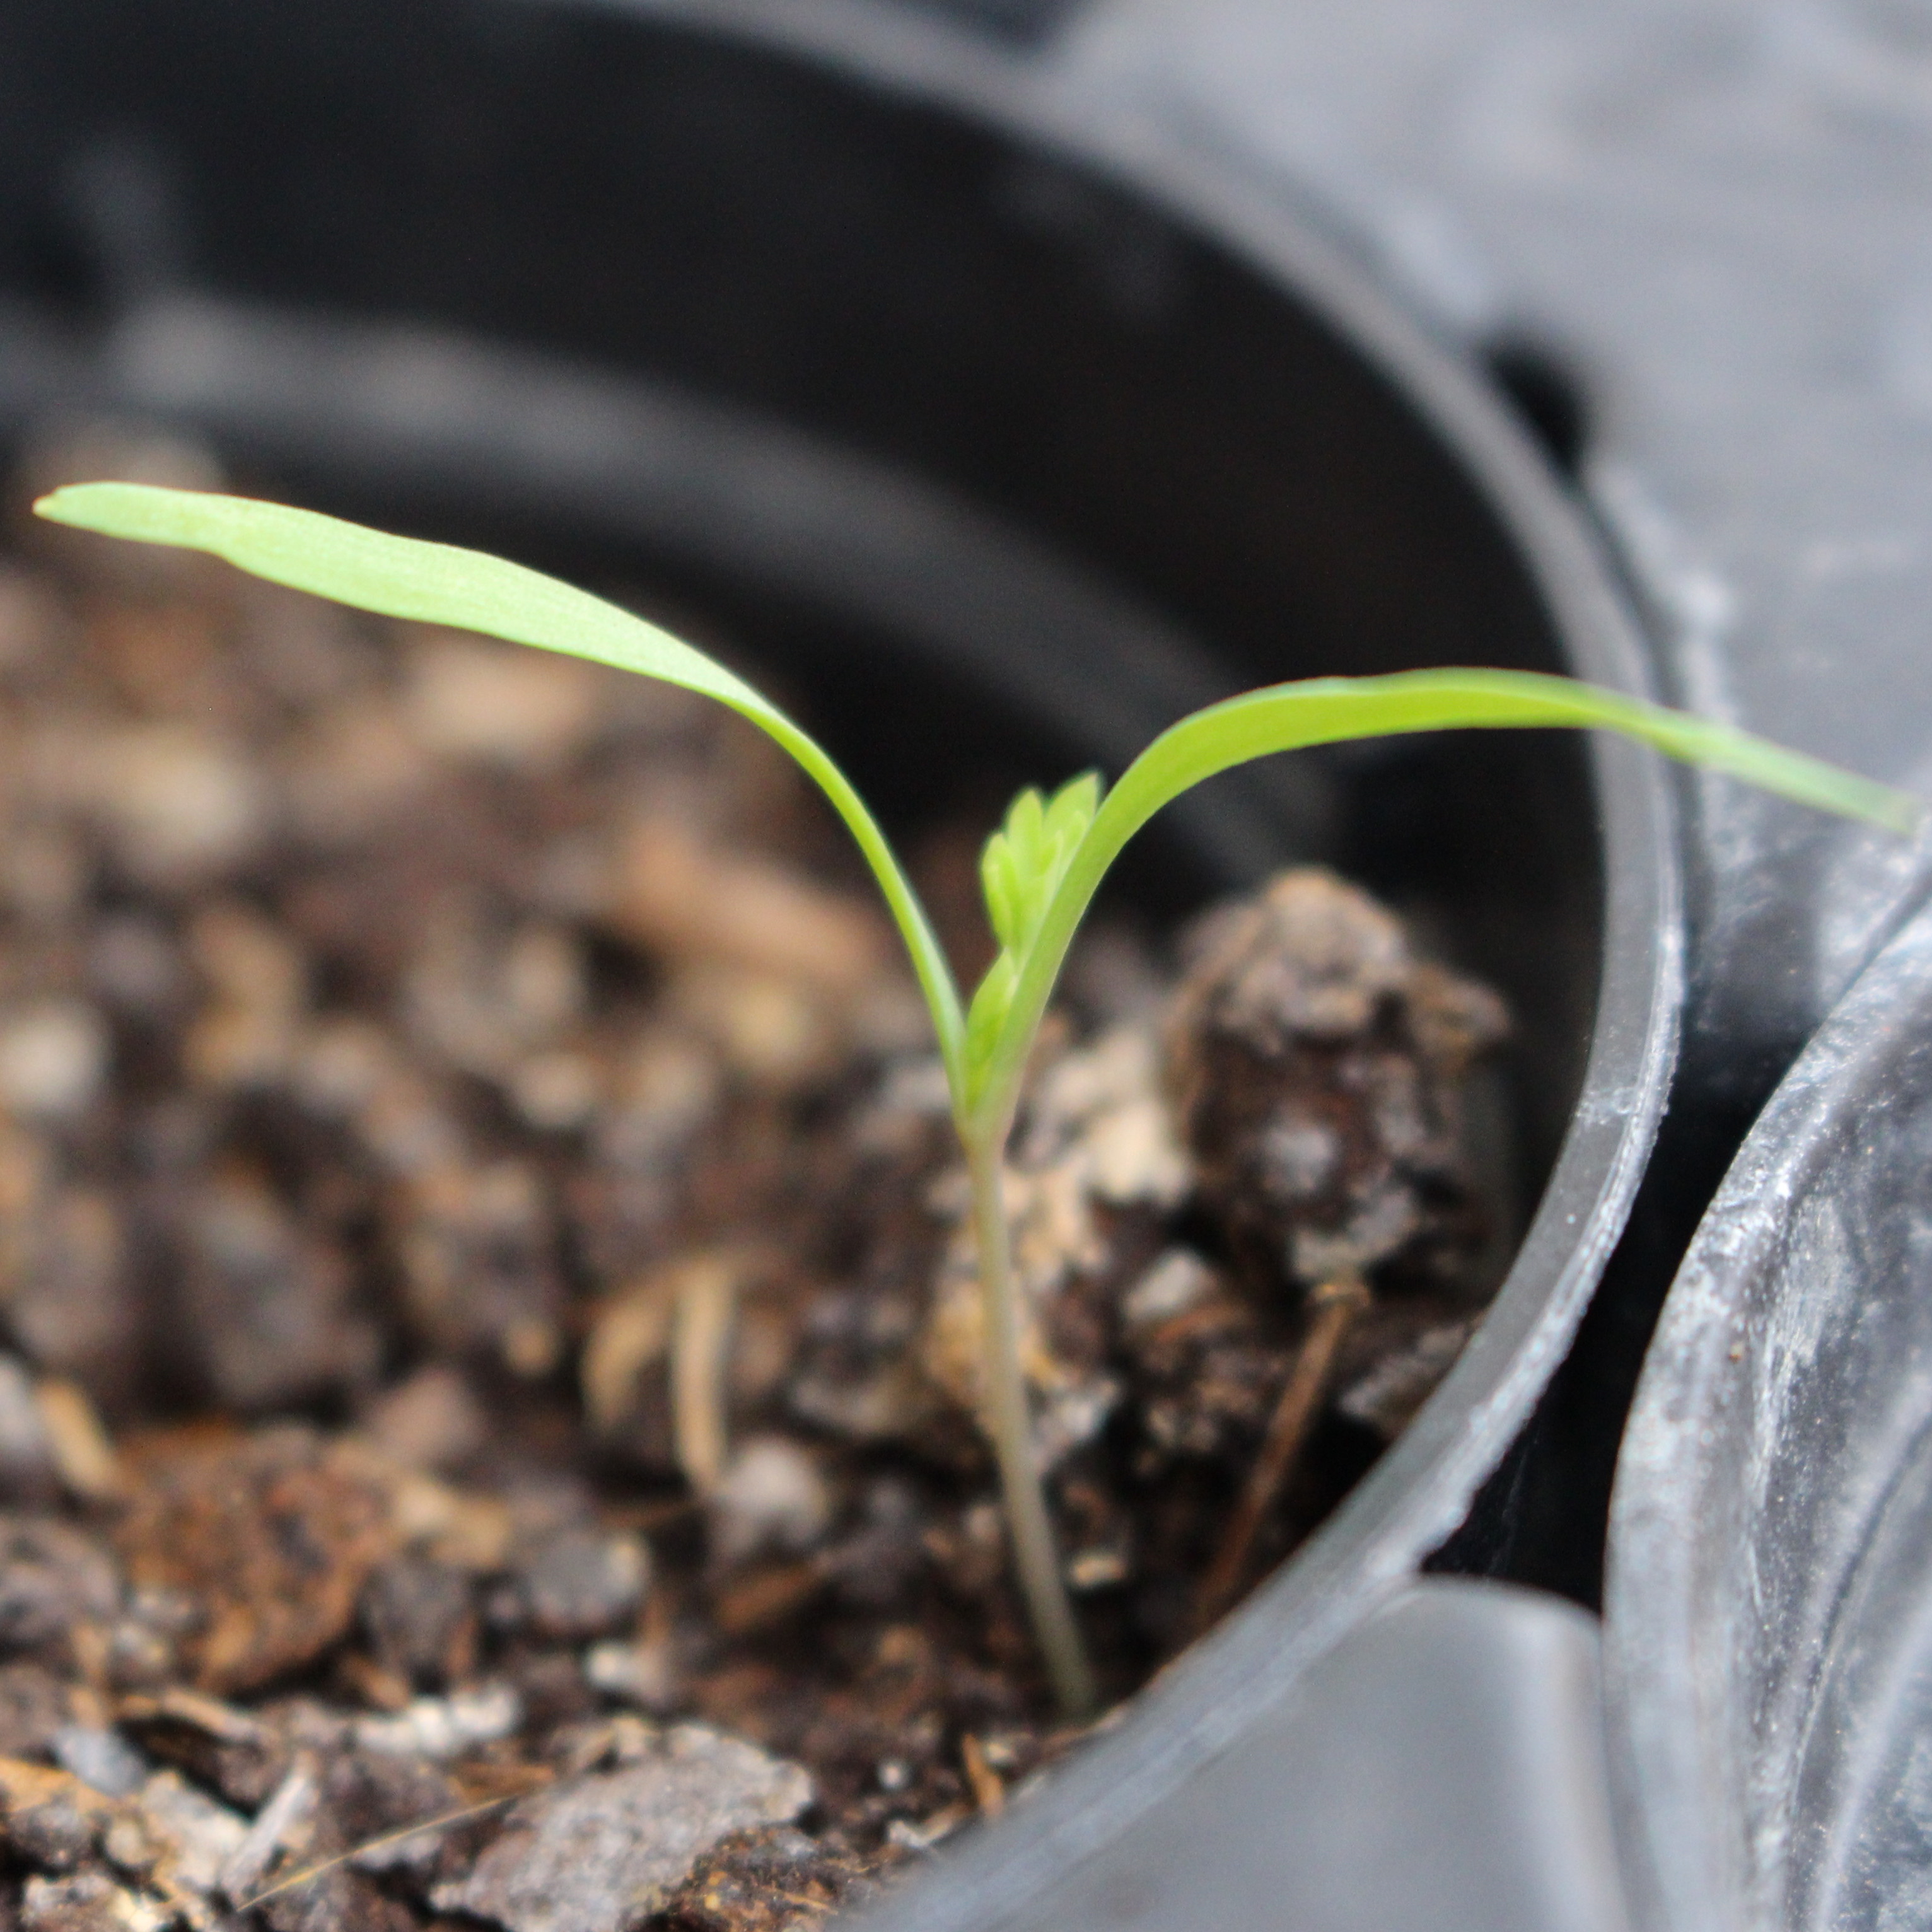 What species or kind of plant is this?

Fumaria officinalis
